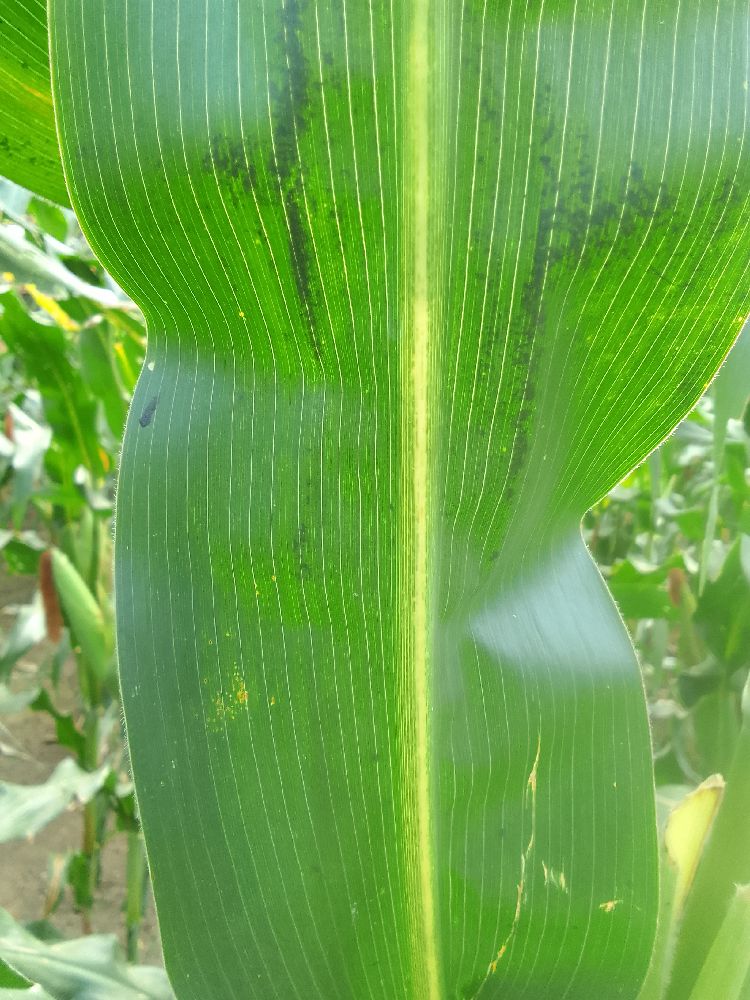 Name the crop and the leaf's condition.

maize, healthy
